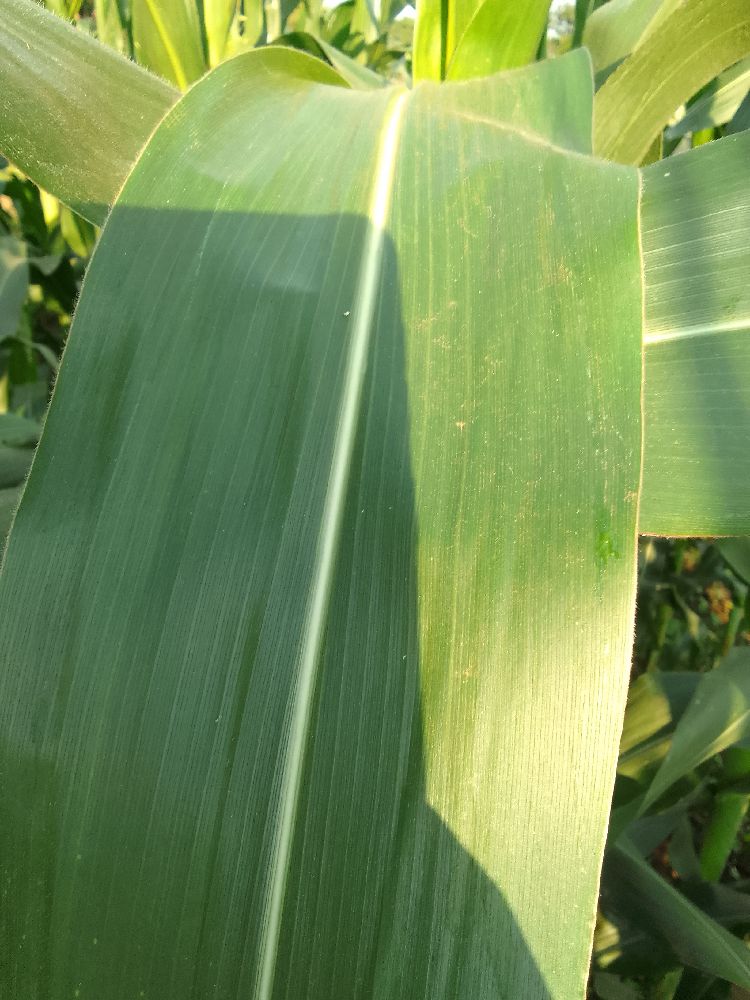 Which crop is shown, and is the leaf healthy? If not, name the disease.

maize, healthy
